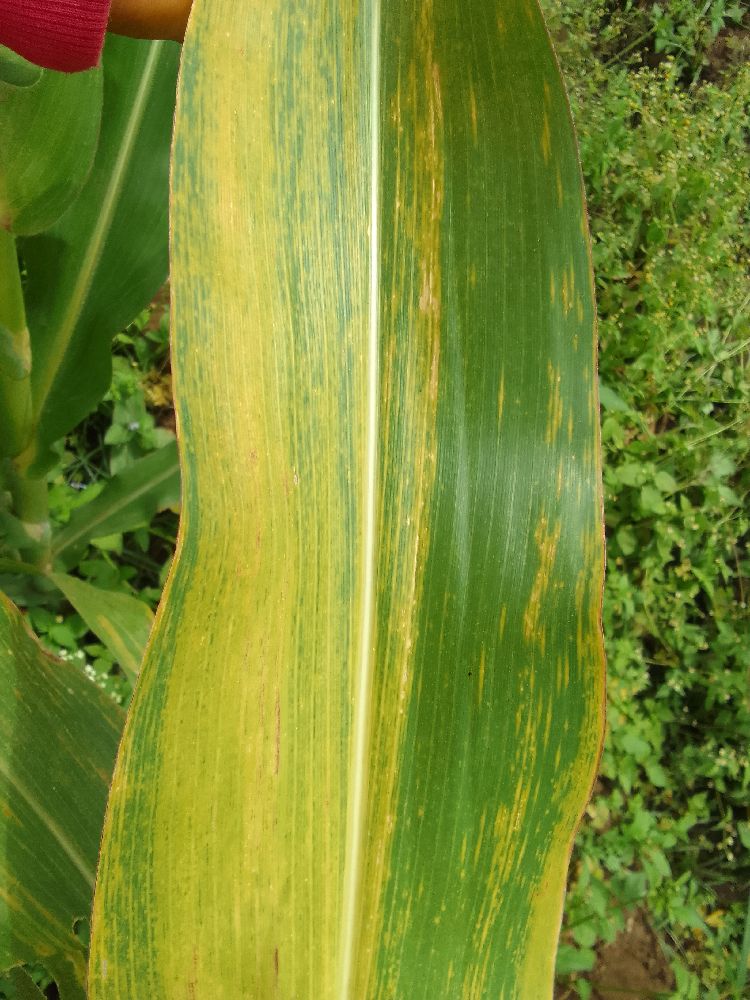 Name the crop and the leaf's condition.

maize, maize lethal necrosis
